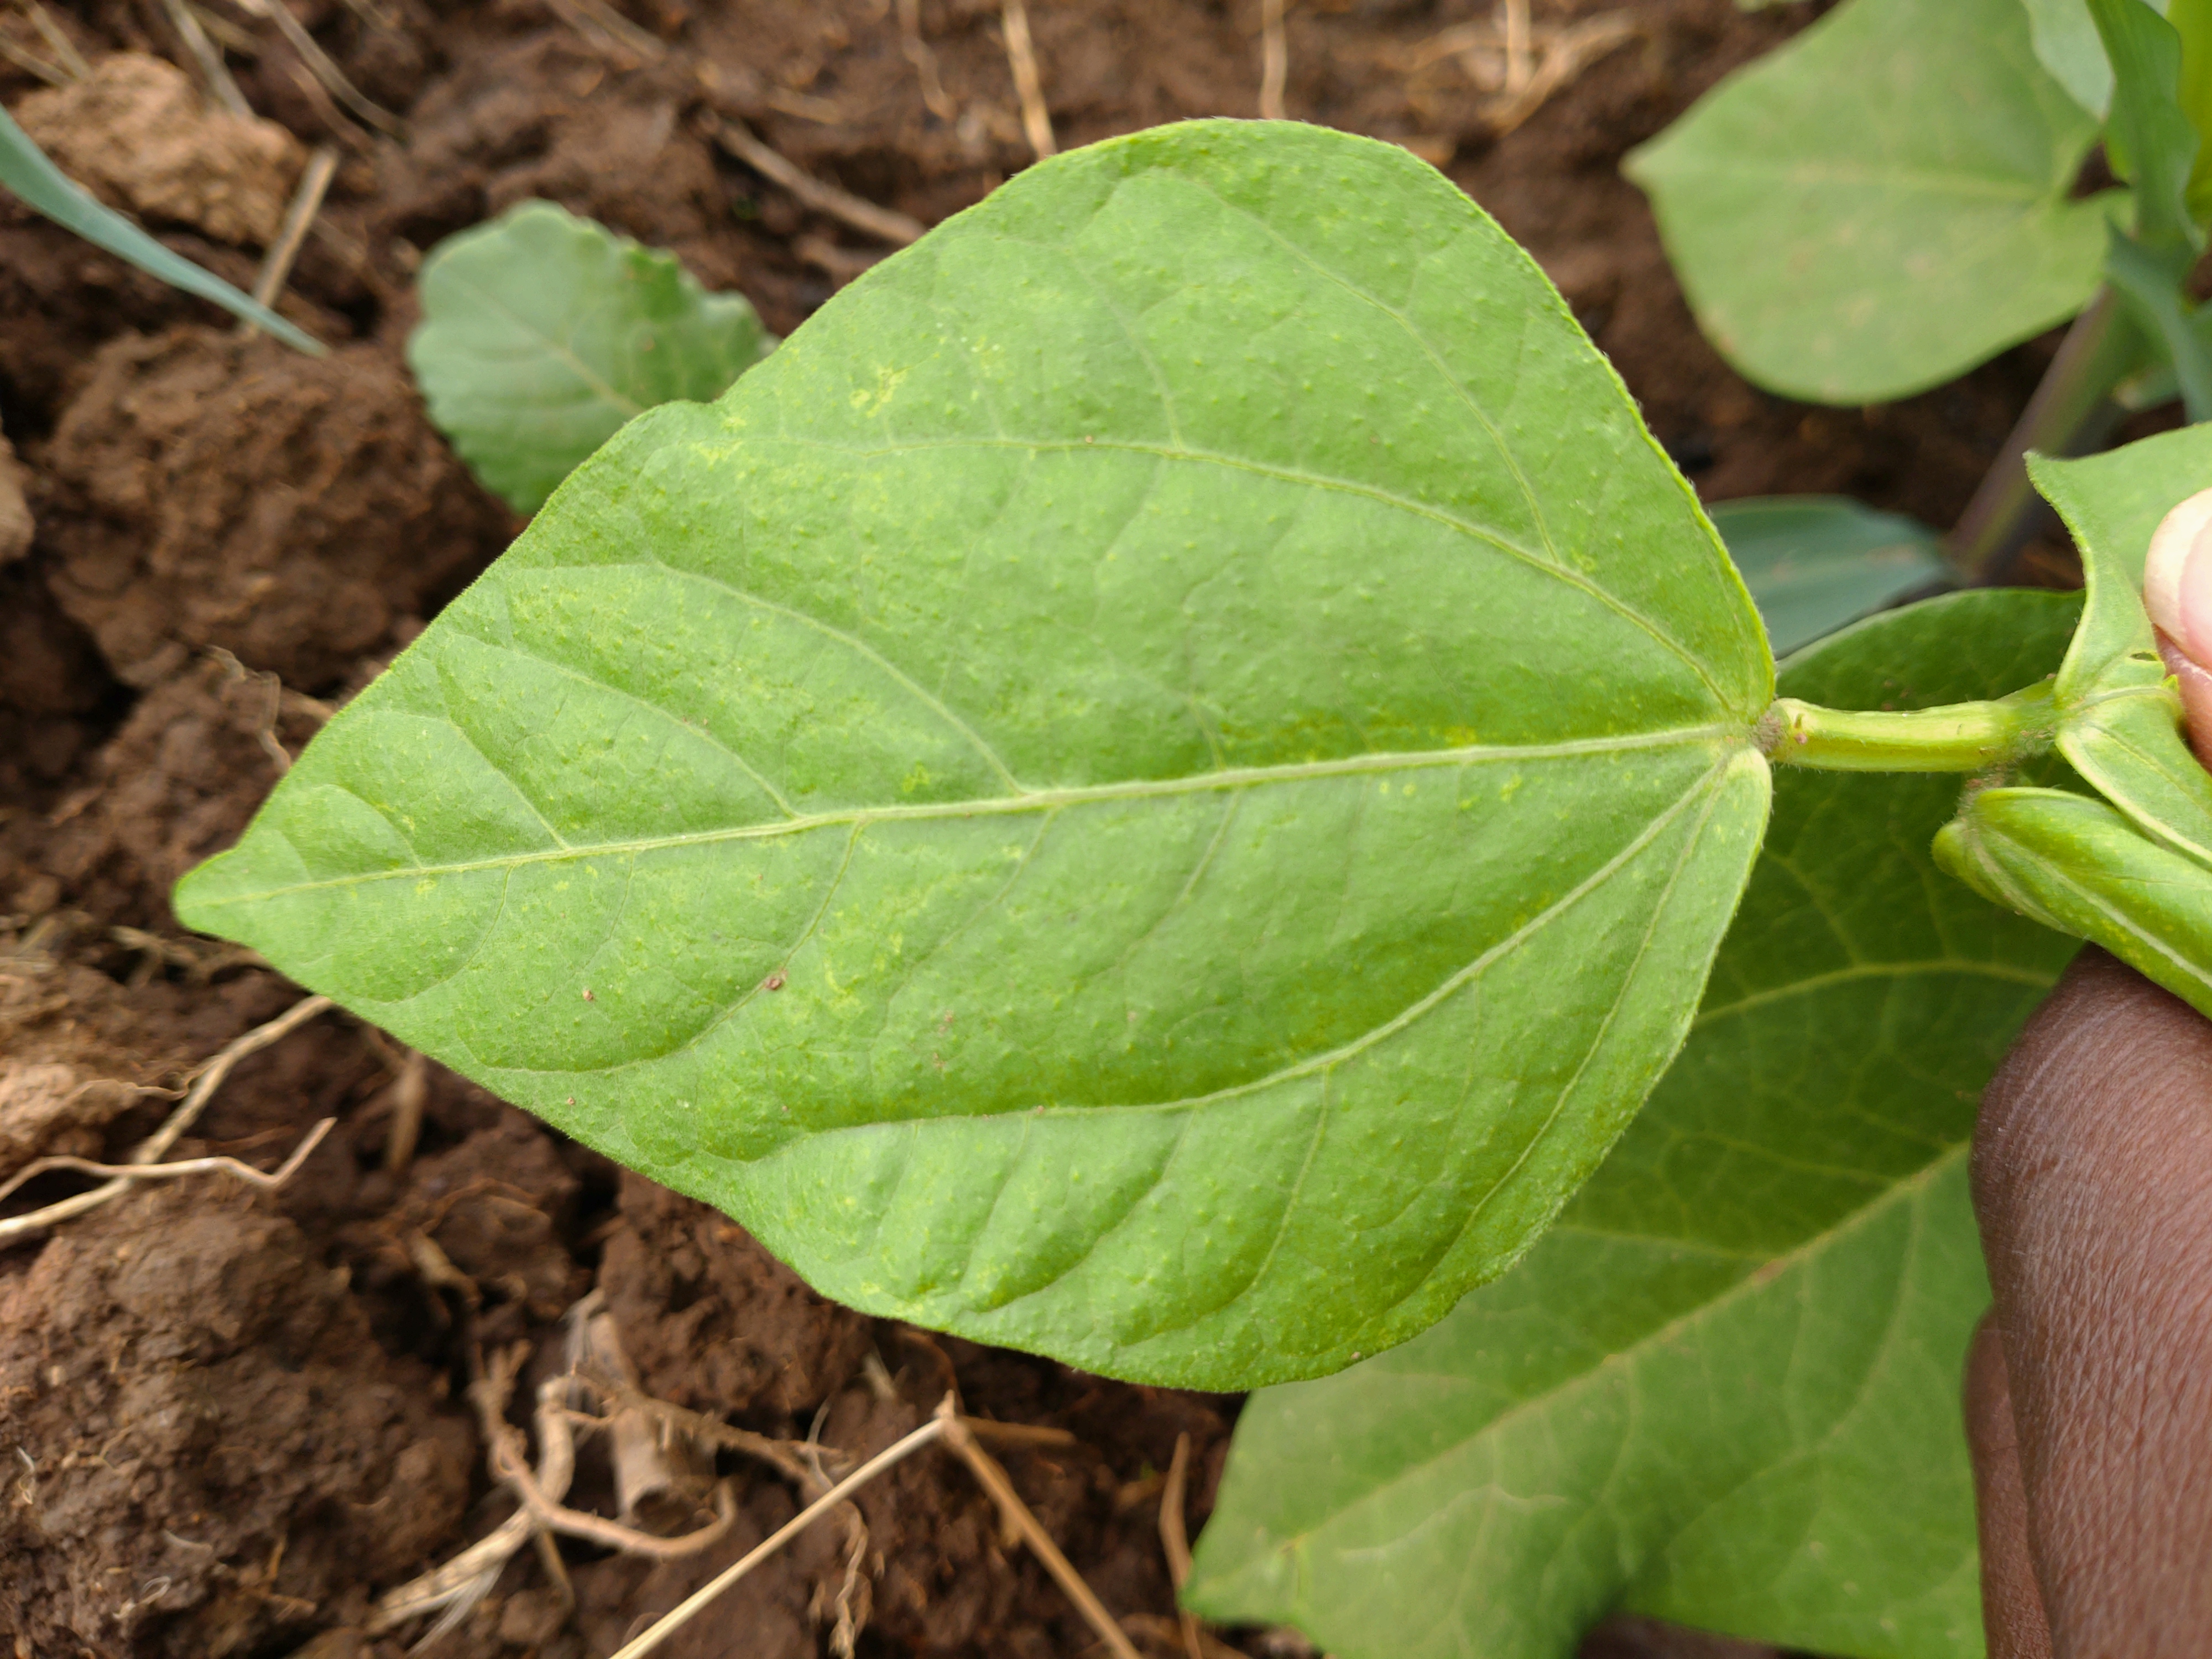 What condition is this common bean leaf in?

healthy
